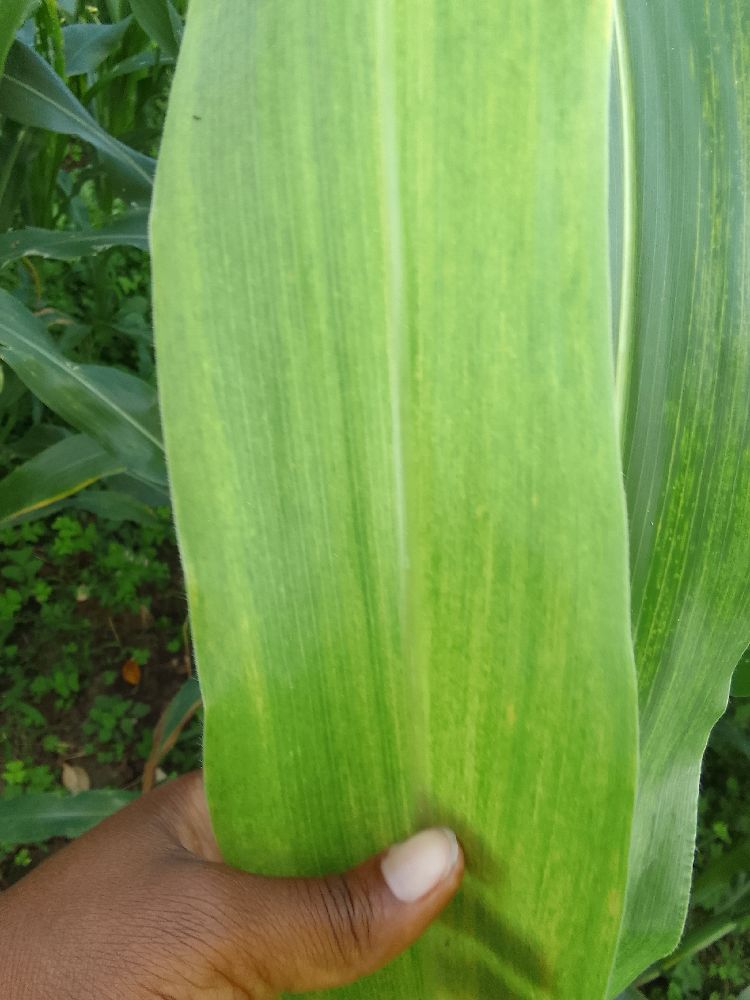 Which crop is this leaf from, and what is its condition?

maize, maize lethal necrosis
